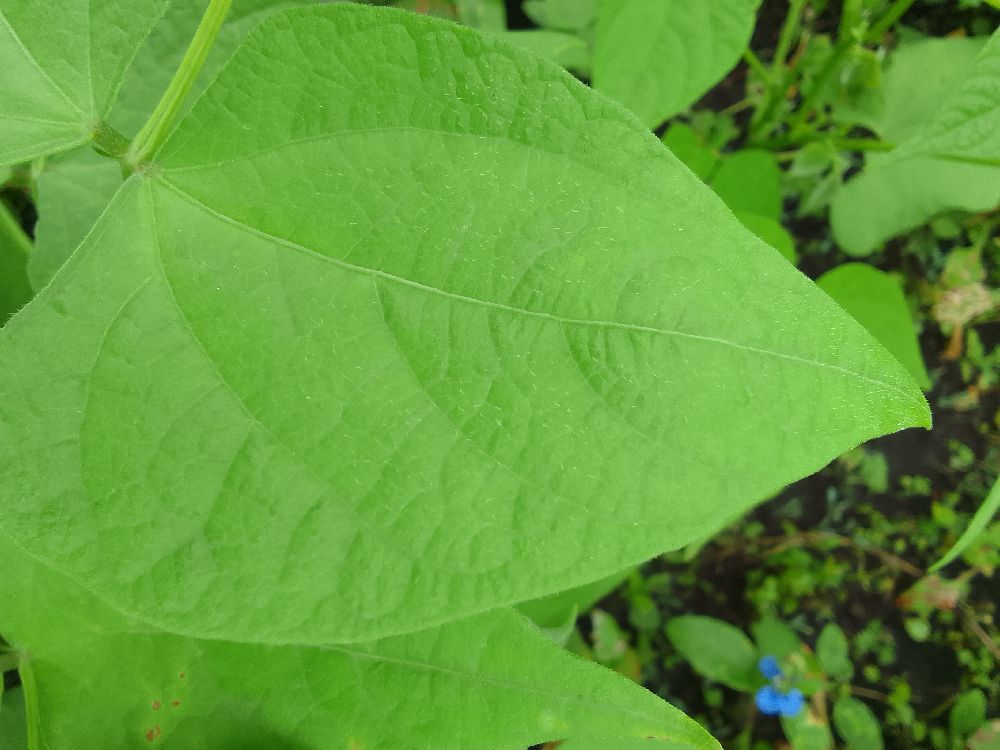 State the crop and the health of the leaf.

common bean, healthy
